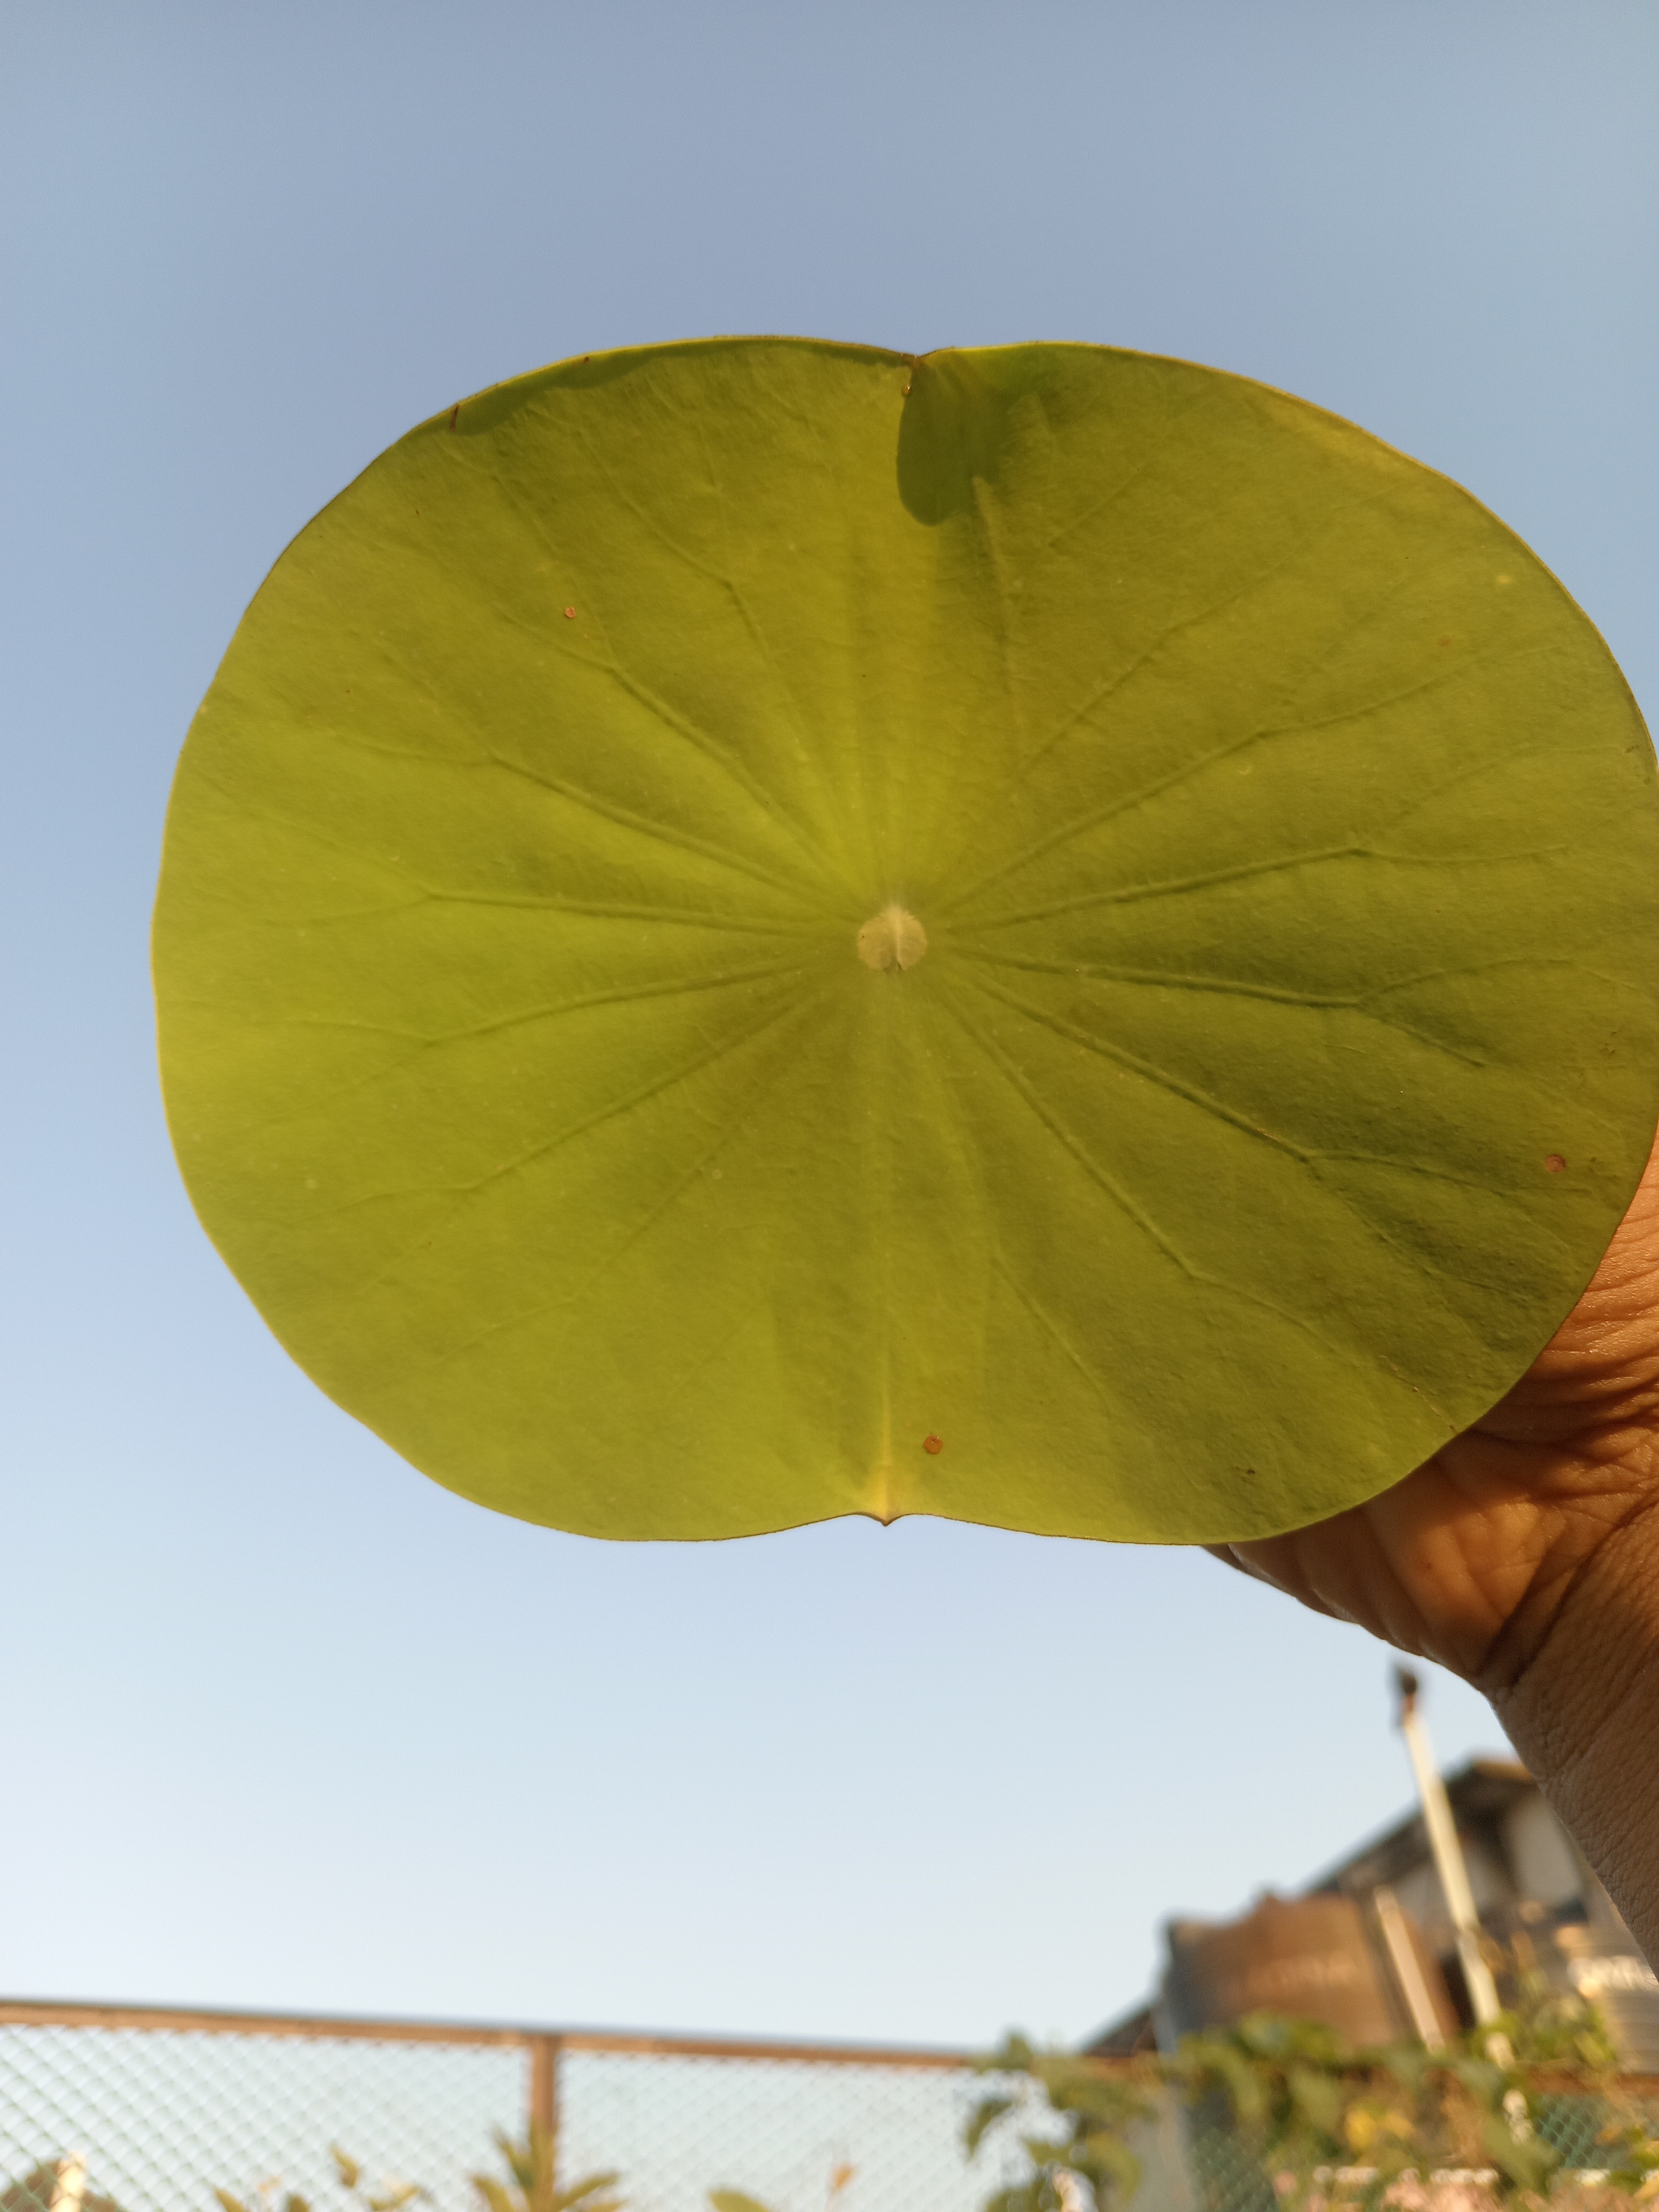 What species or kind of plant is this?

lotus
